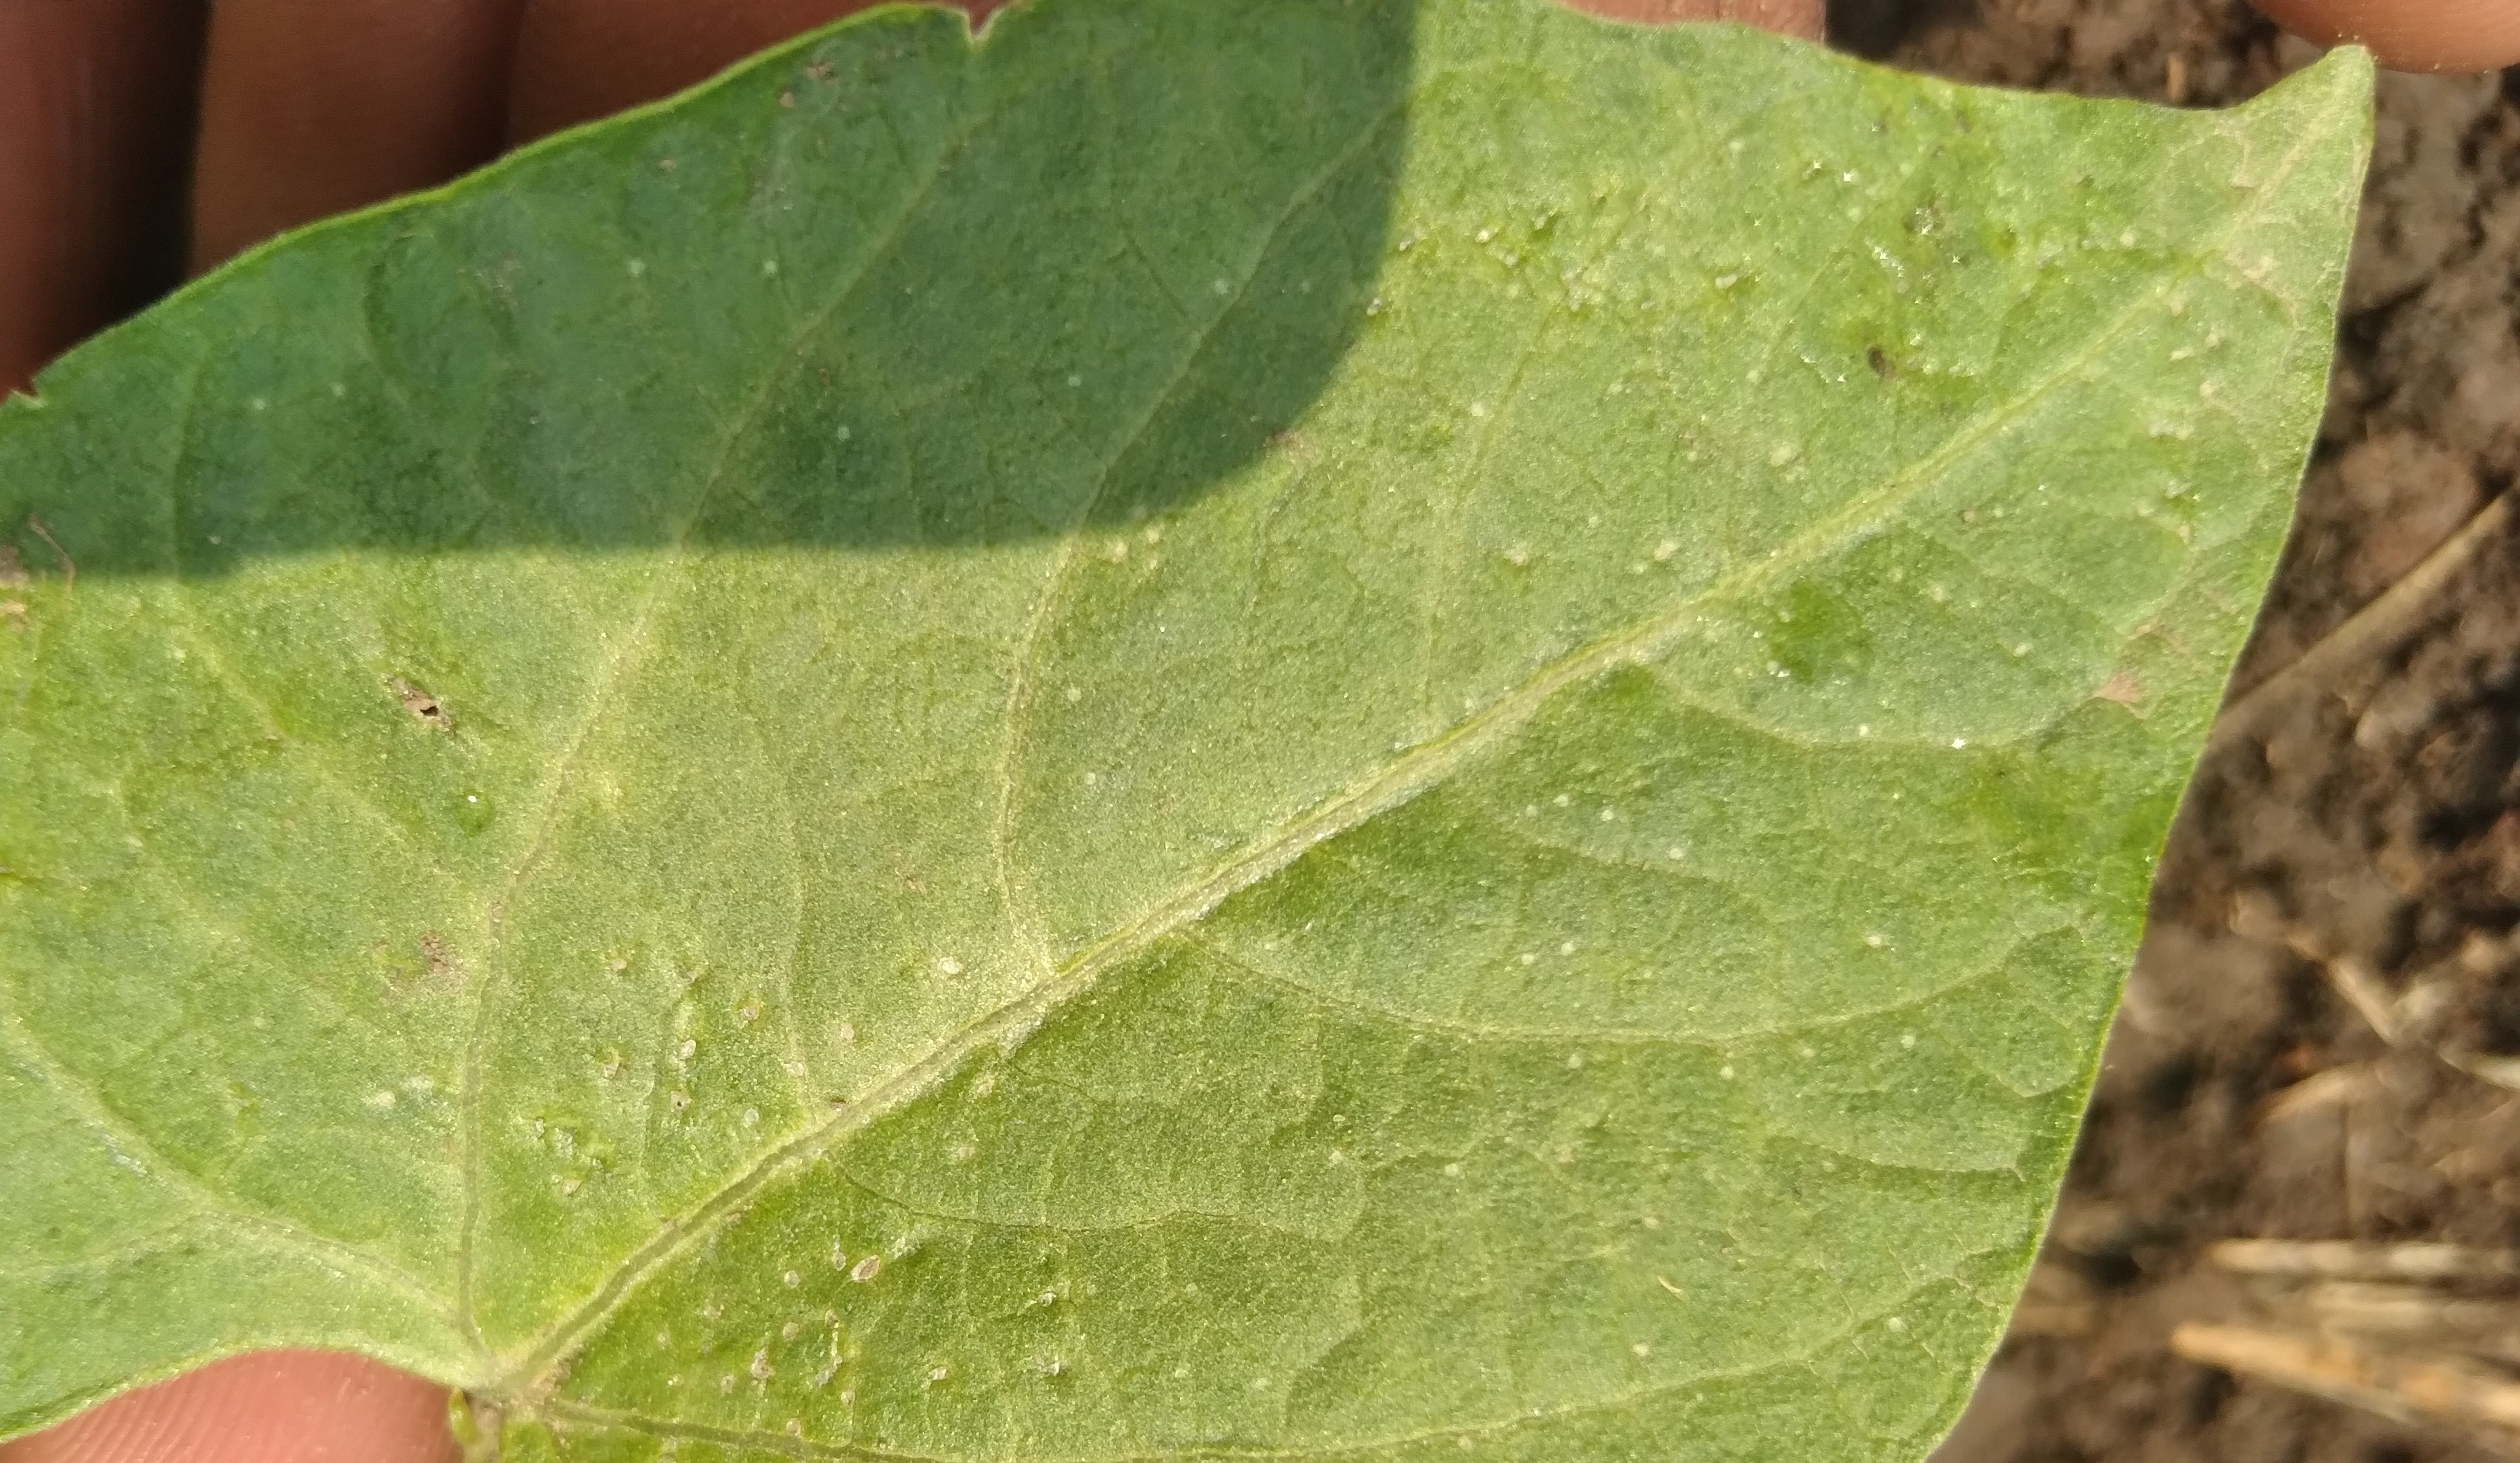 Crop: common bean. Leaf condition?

healthy
